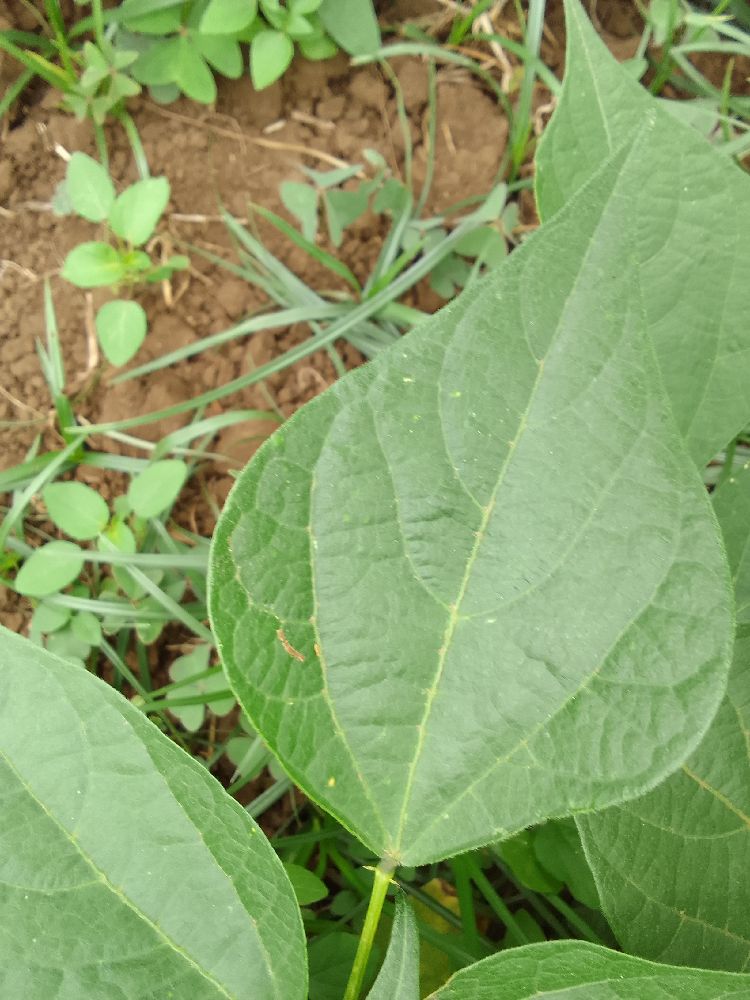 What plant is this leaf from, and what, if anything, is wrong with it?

common bean, healthy
